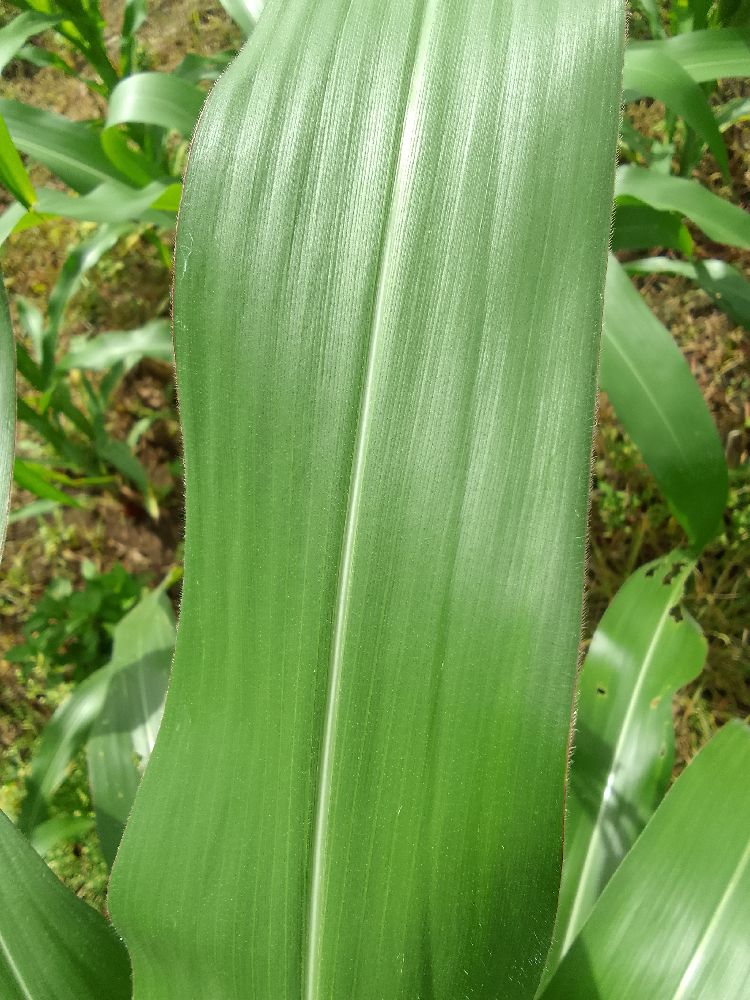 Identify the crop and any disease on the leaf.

maize, healthy
